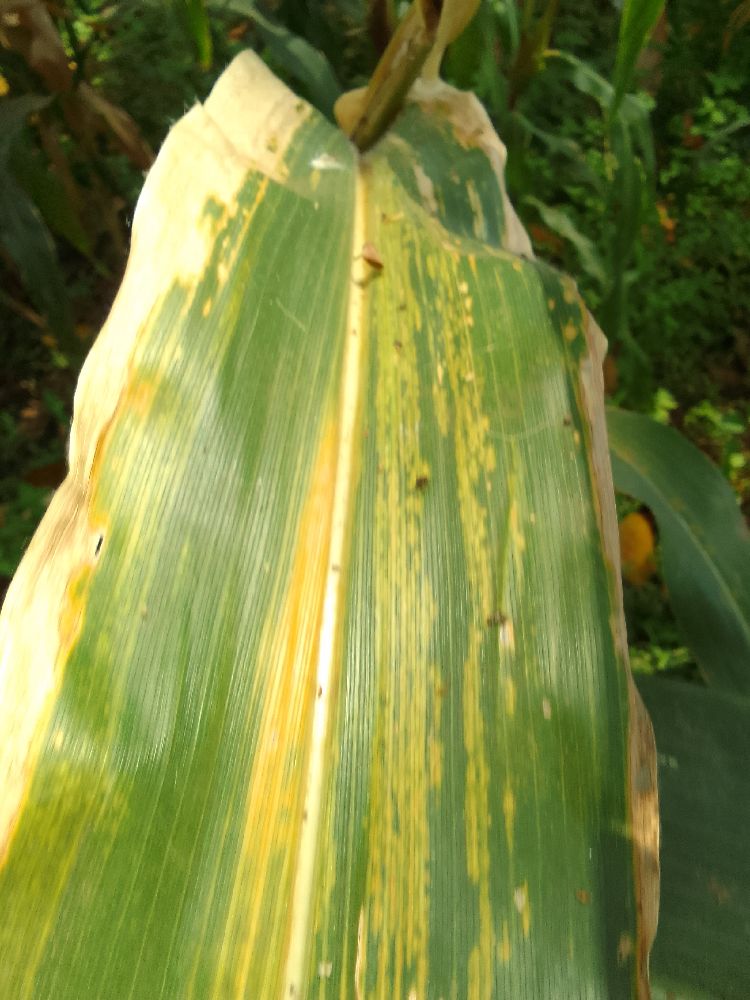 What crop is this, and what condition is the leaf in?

maize, maize lethal necrosis
